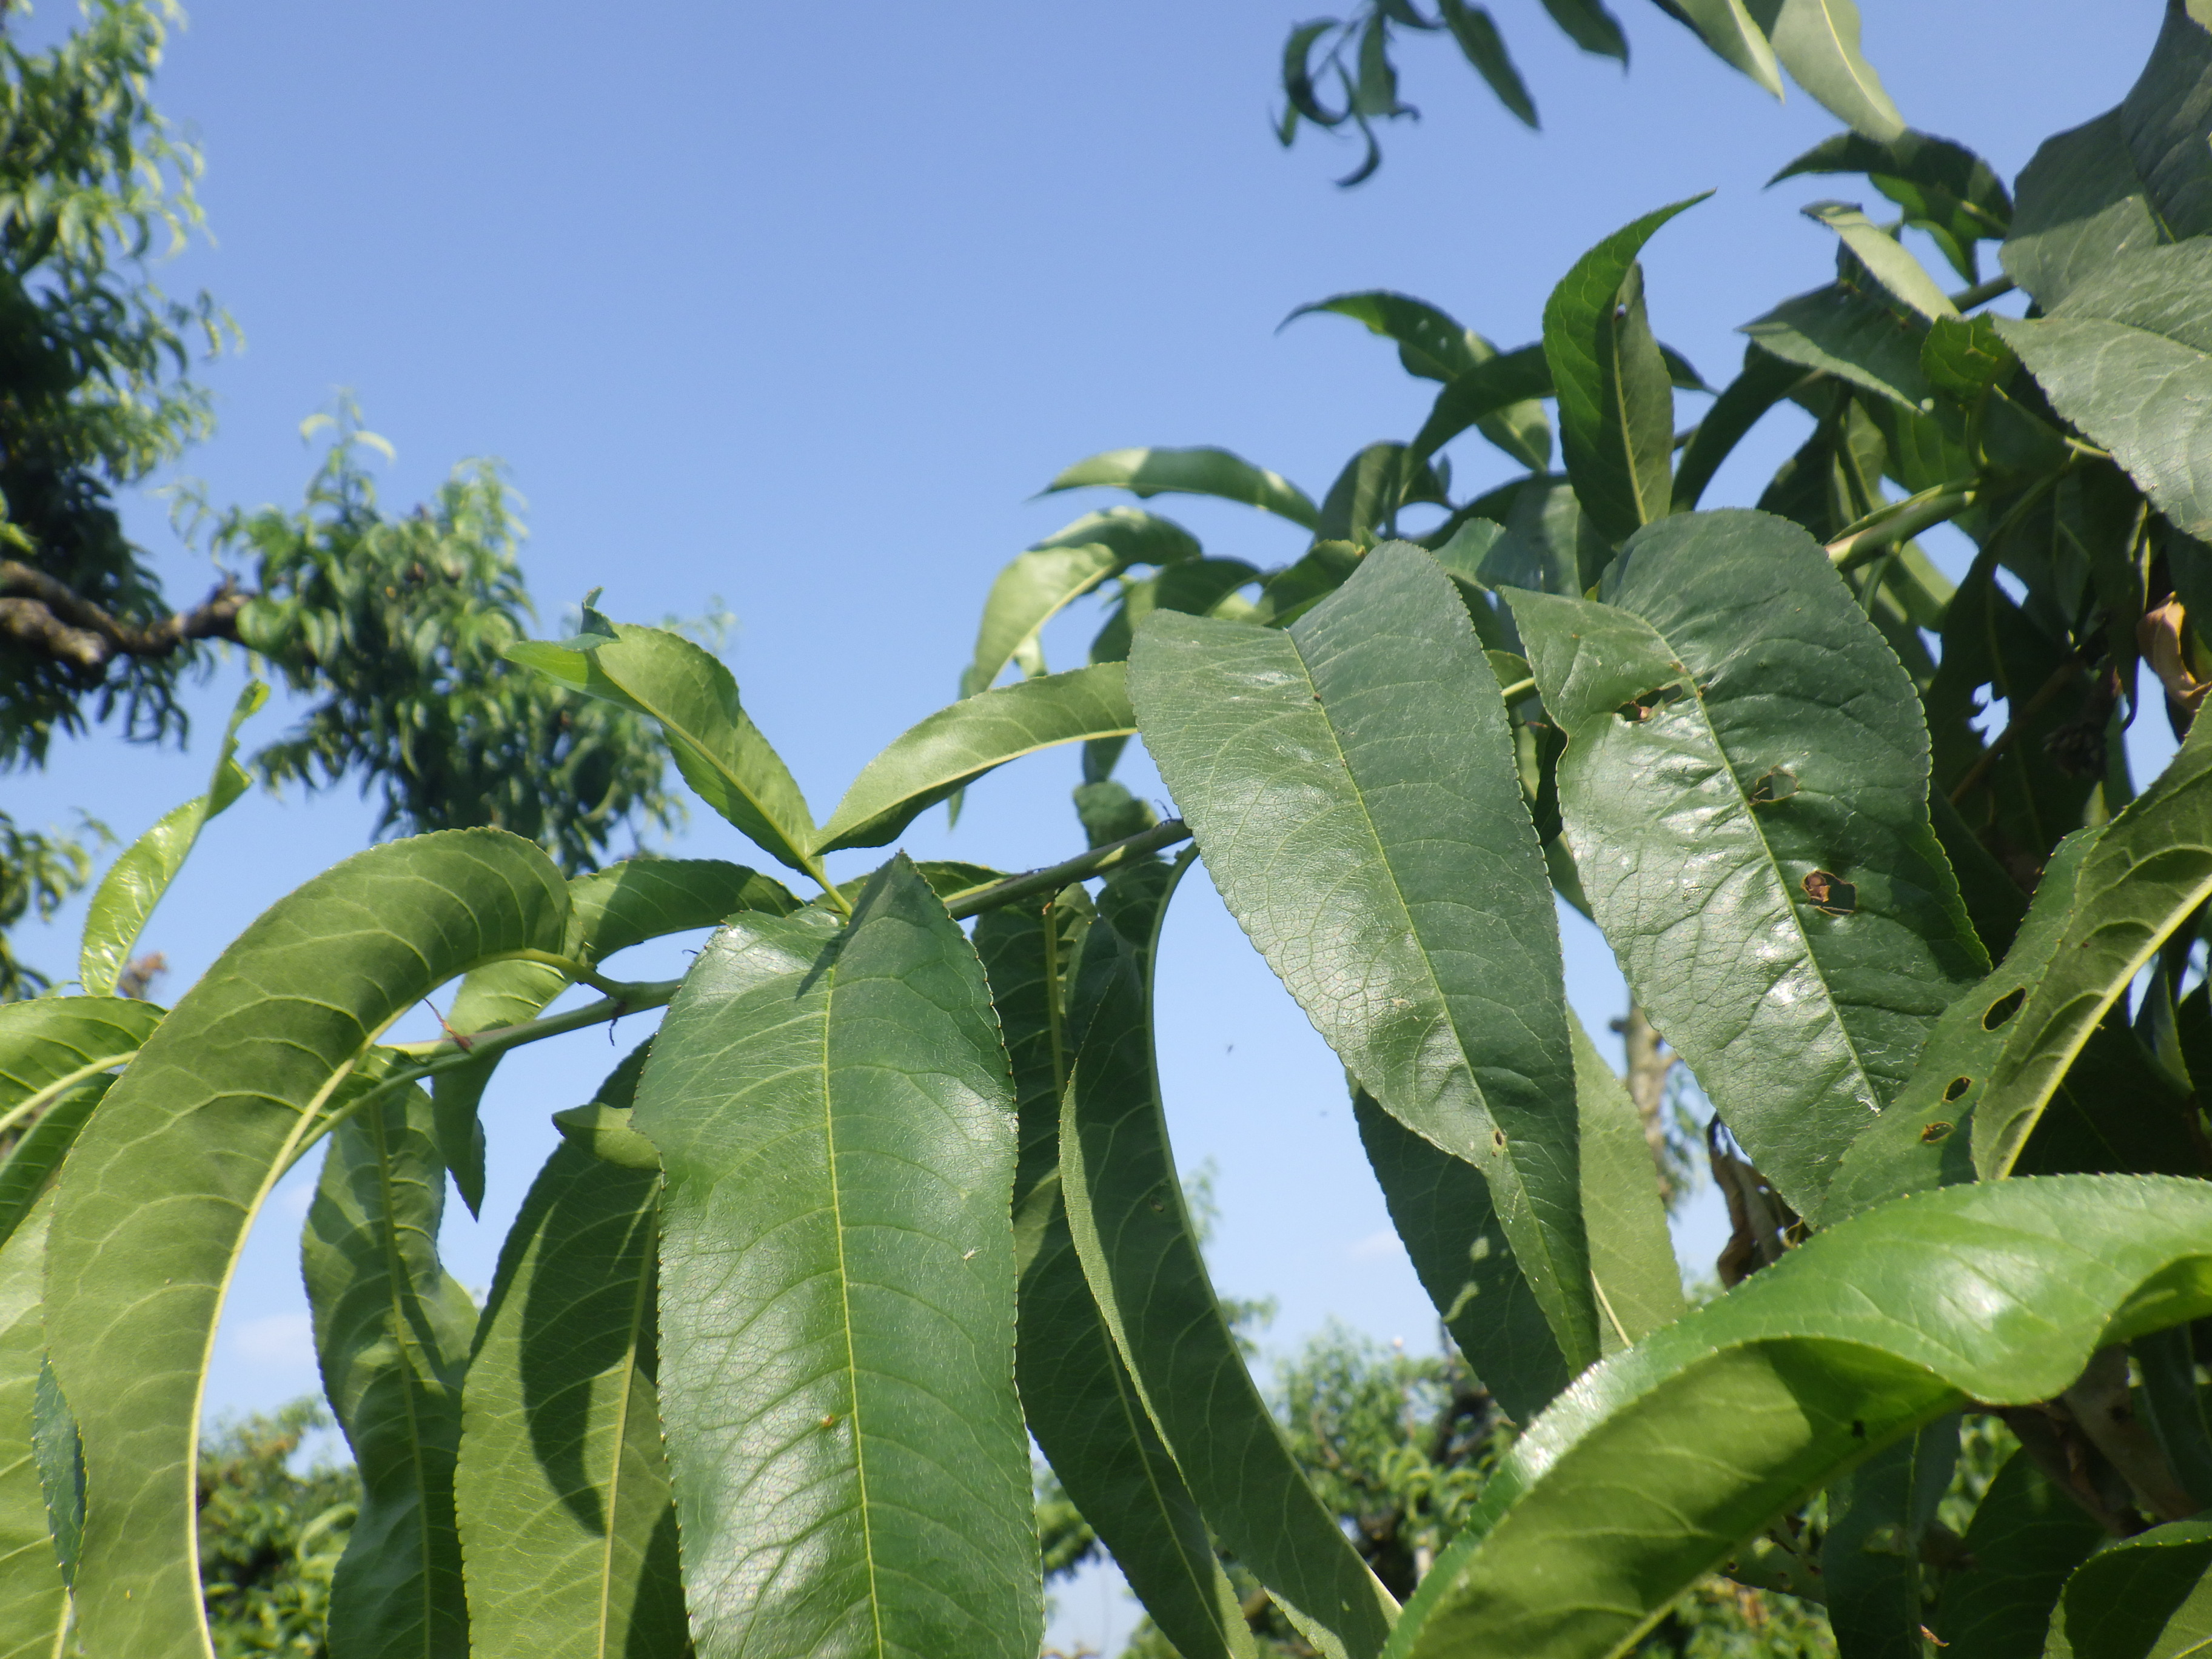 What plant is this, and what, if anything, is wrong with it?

peach, aphids, shot hole disease
